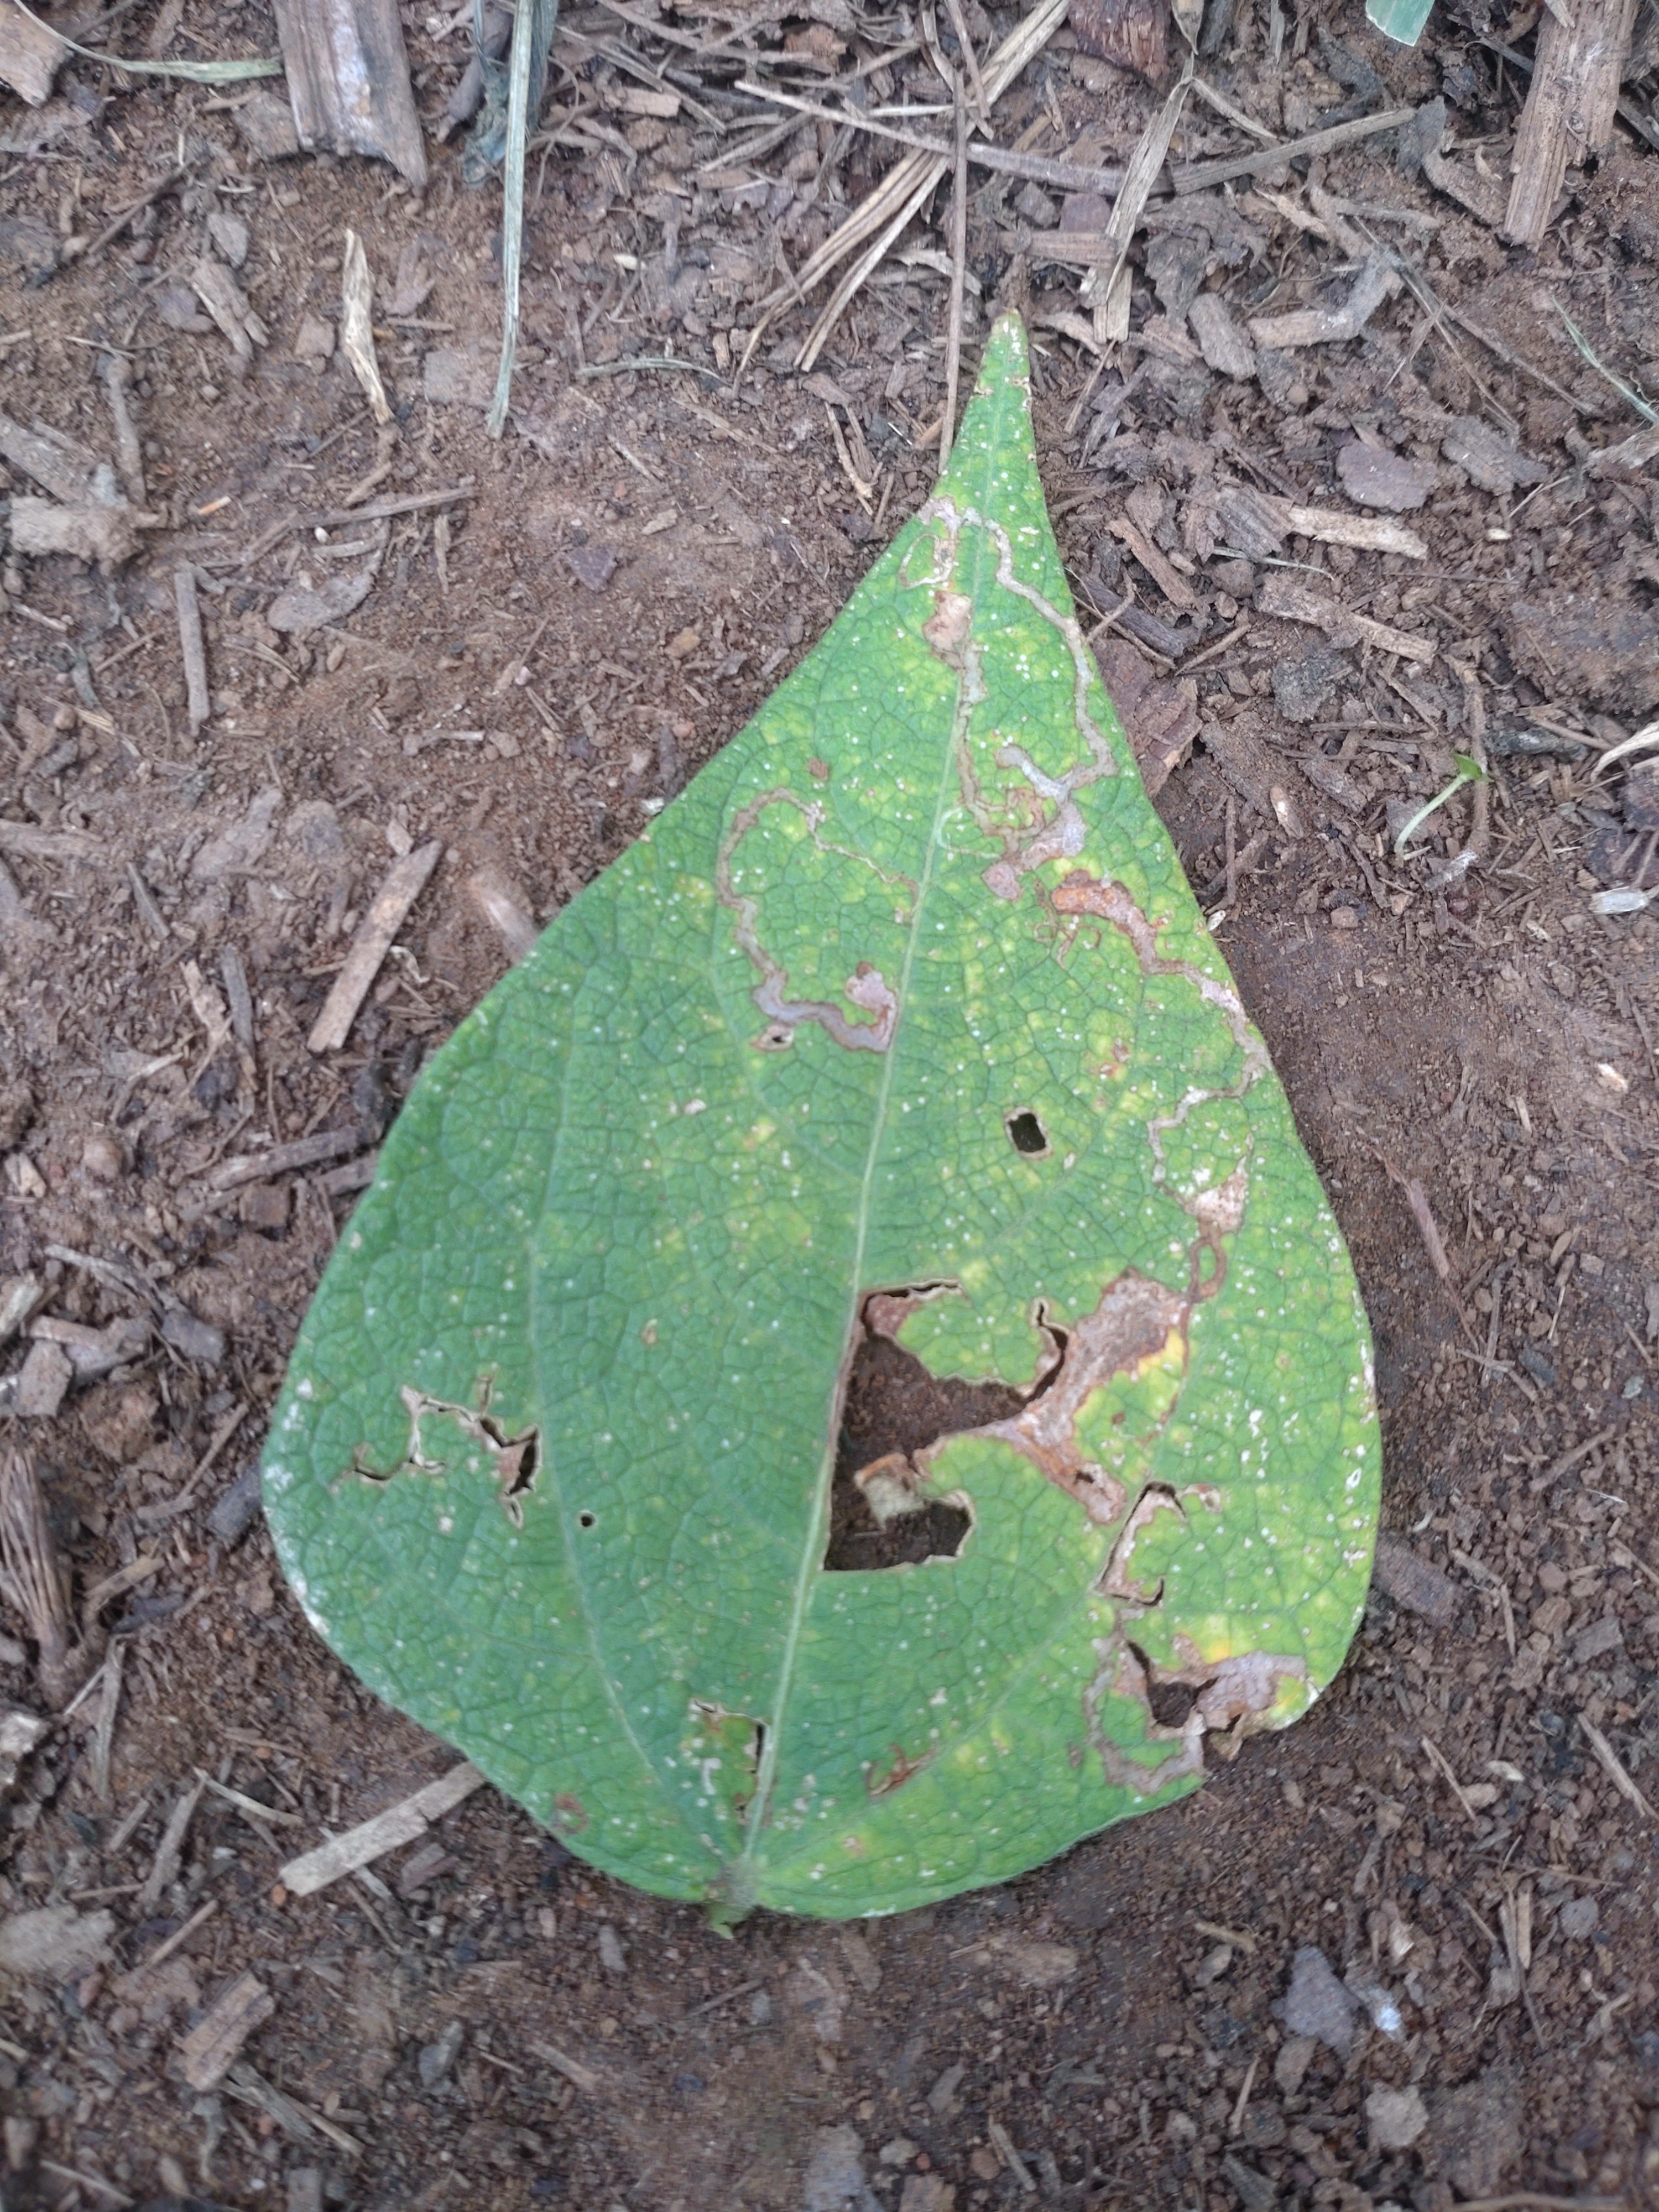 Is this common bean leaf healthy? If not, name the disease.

anthracnose
